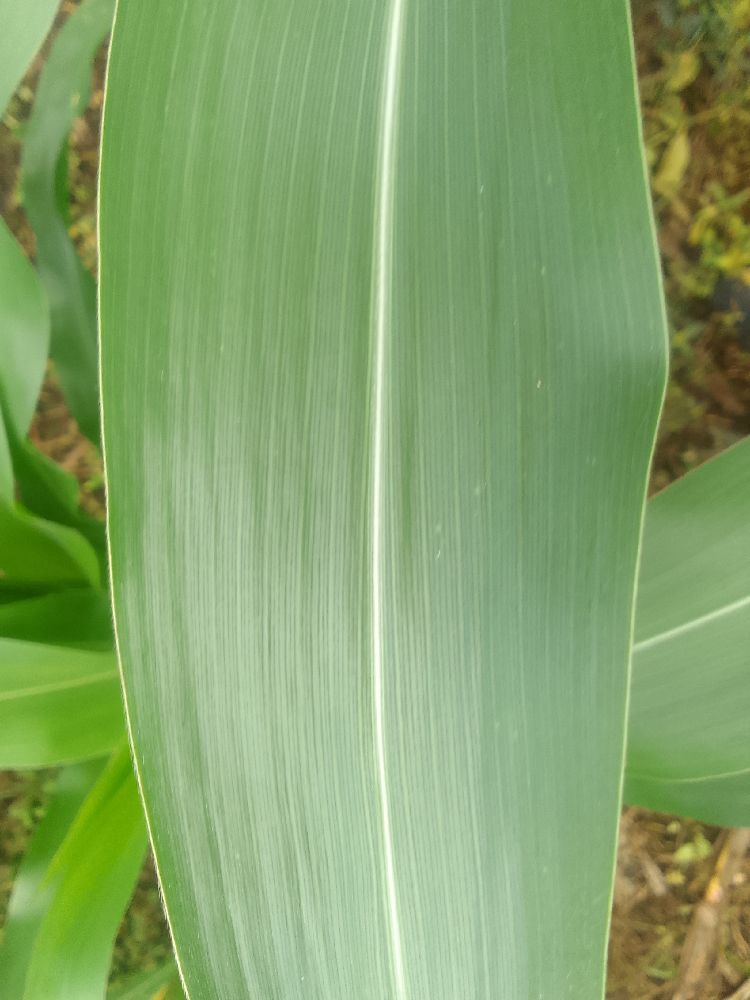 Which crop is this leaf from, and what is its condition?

maize, healthy
